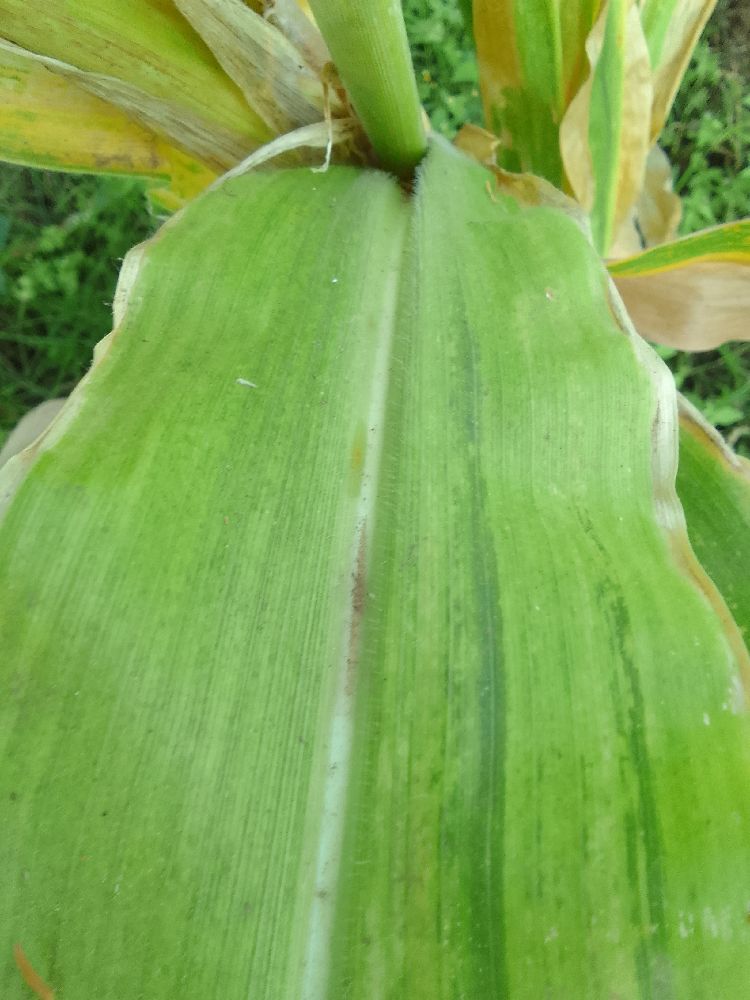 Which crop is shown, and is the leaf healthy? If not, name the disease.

maize, maize lethal necrosis
